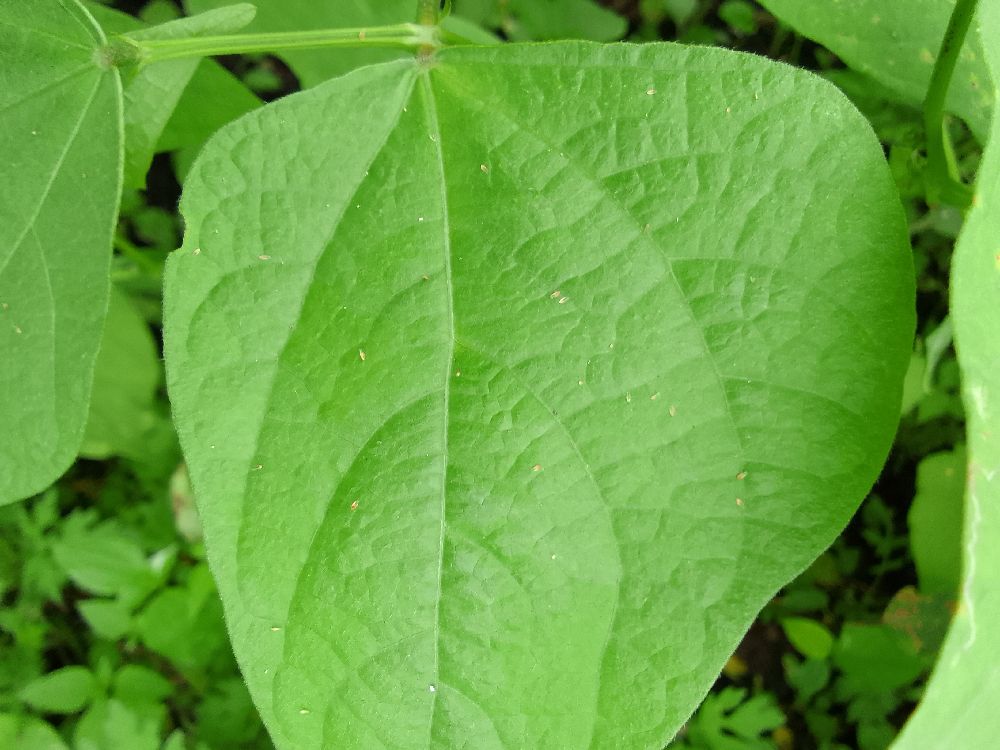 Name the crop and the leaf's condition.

common bean, healthy
